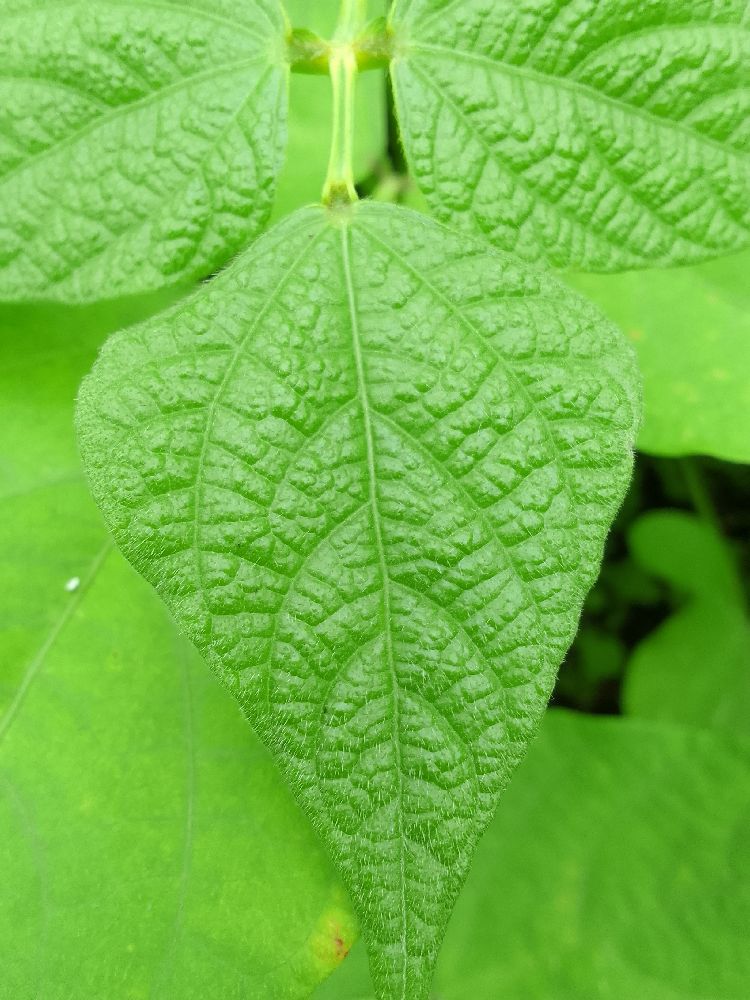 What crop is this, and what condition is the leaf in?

common bean, healthy
